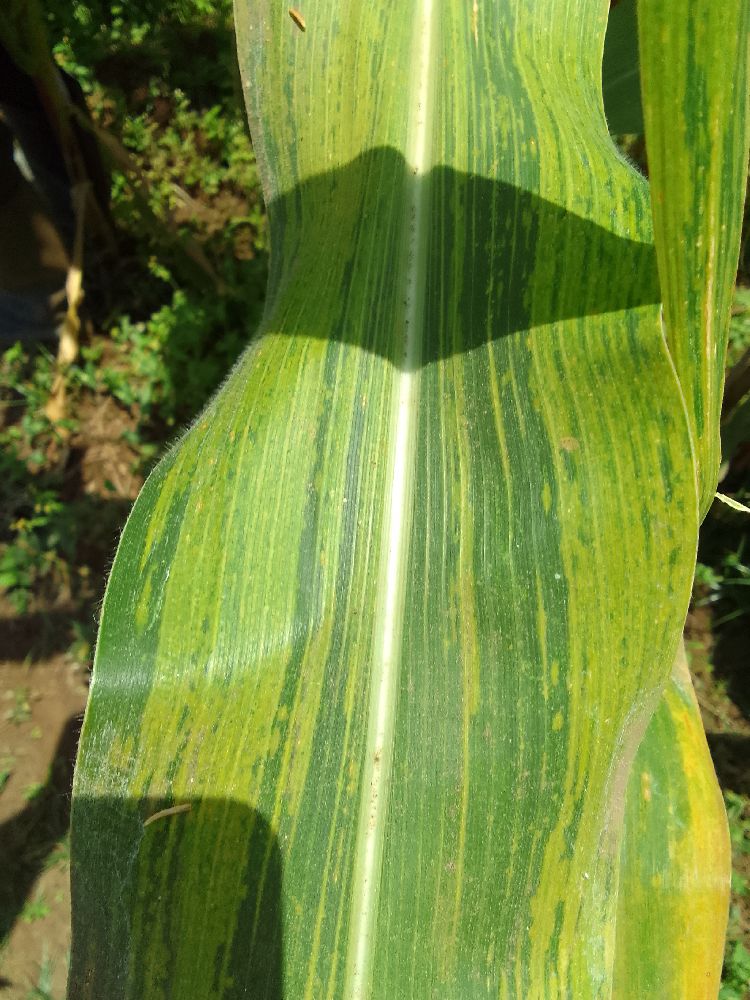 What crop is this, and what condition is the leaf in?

maize, maize lethal necrosis
